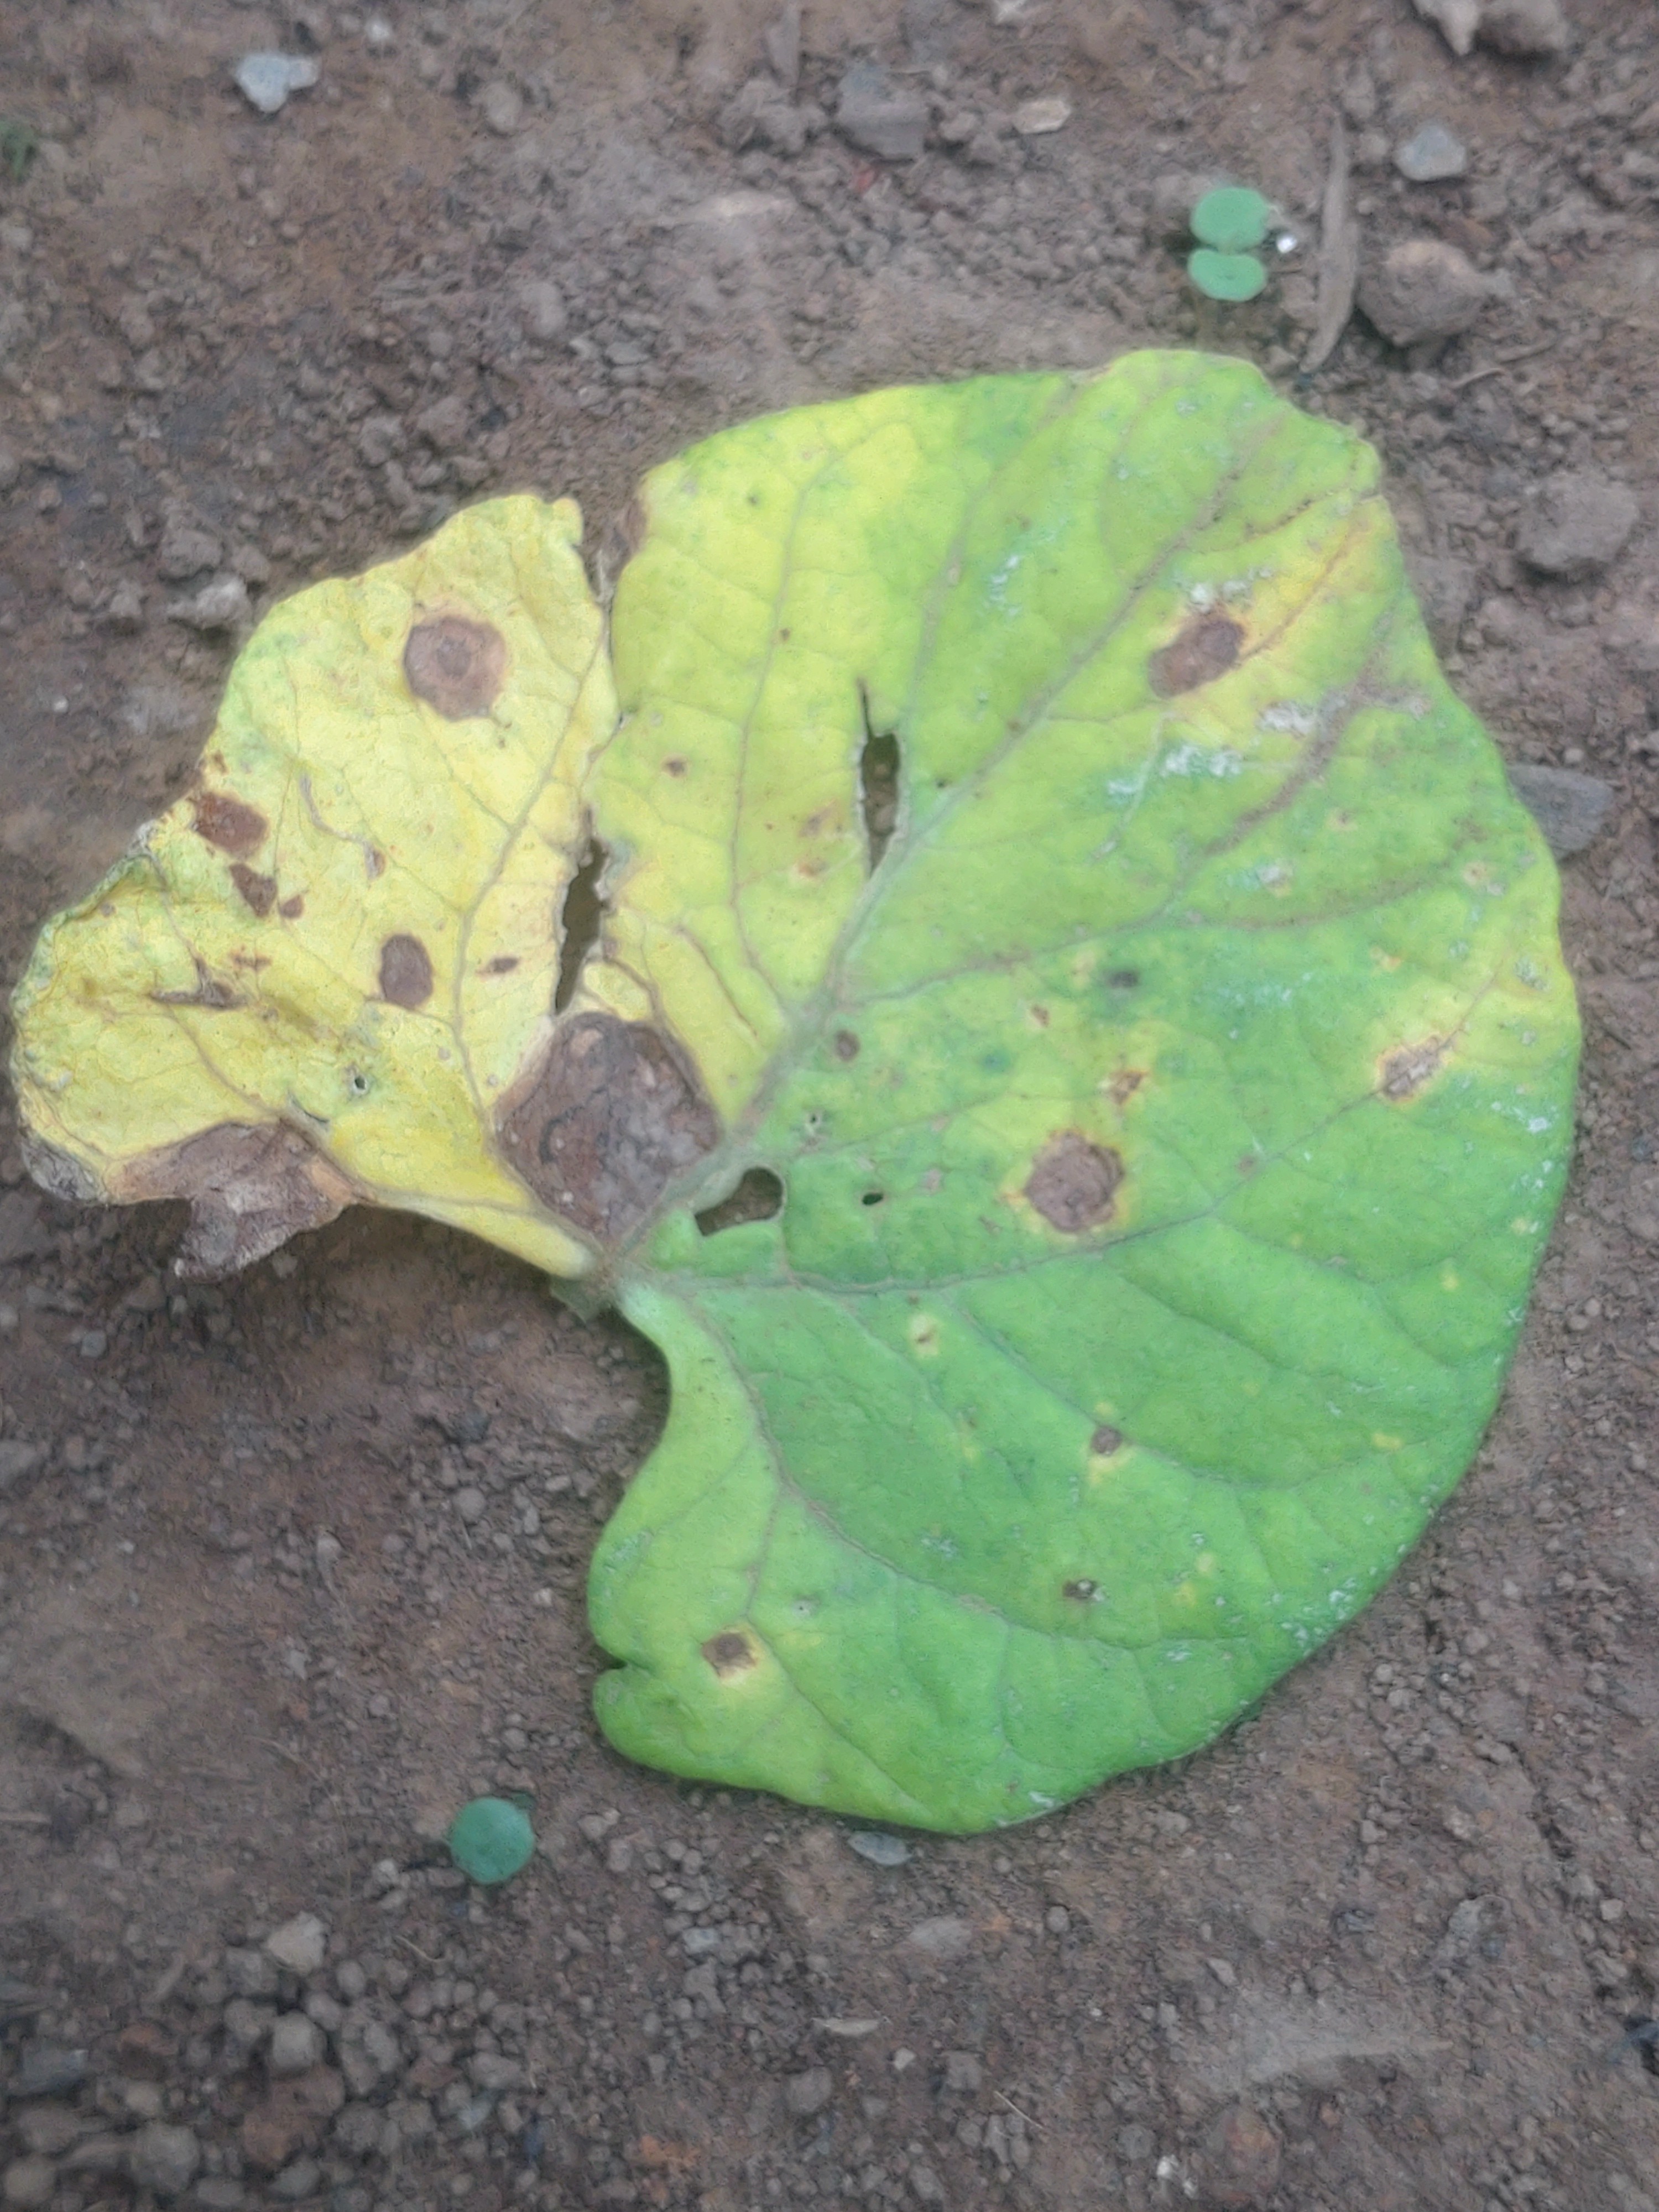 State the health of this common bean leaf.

anthracnose
